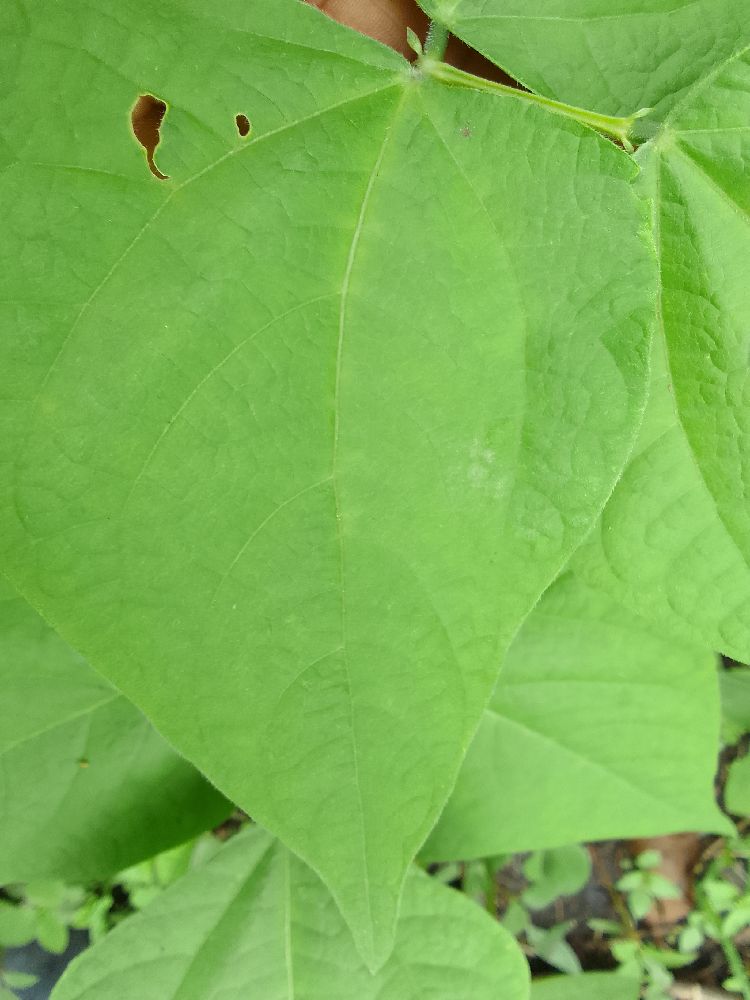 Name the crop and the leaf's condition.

common bean, healthy
